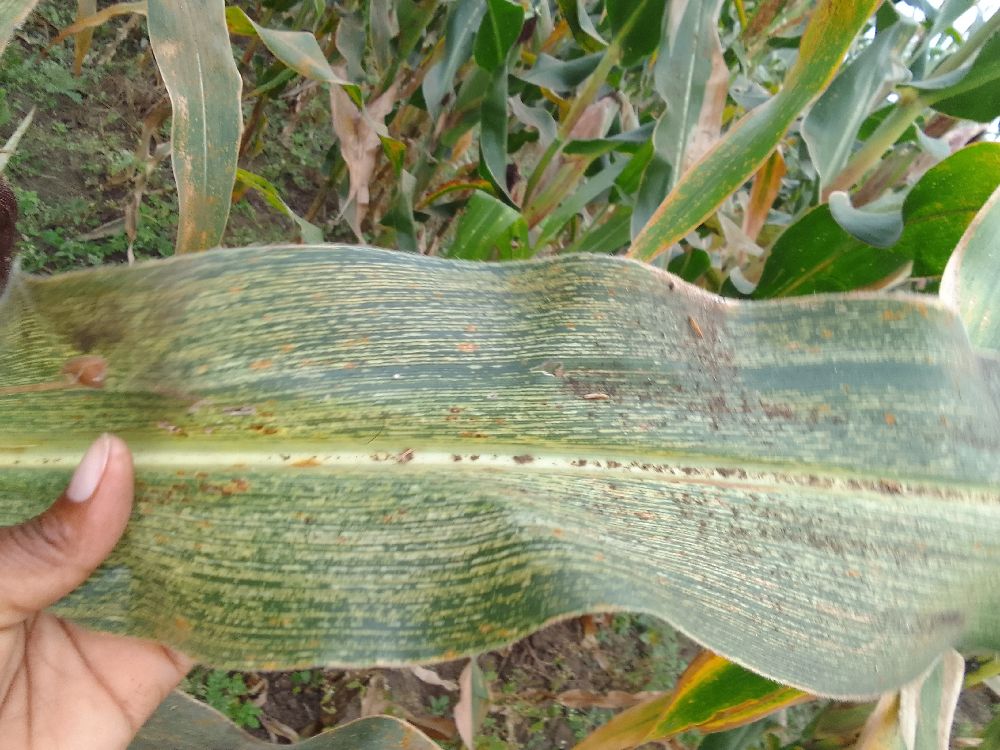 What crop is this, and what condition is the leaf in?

maize, maize streak virus
